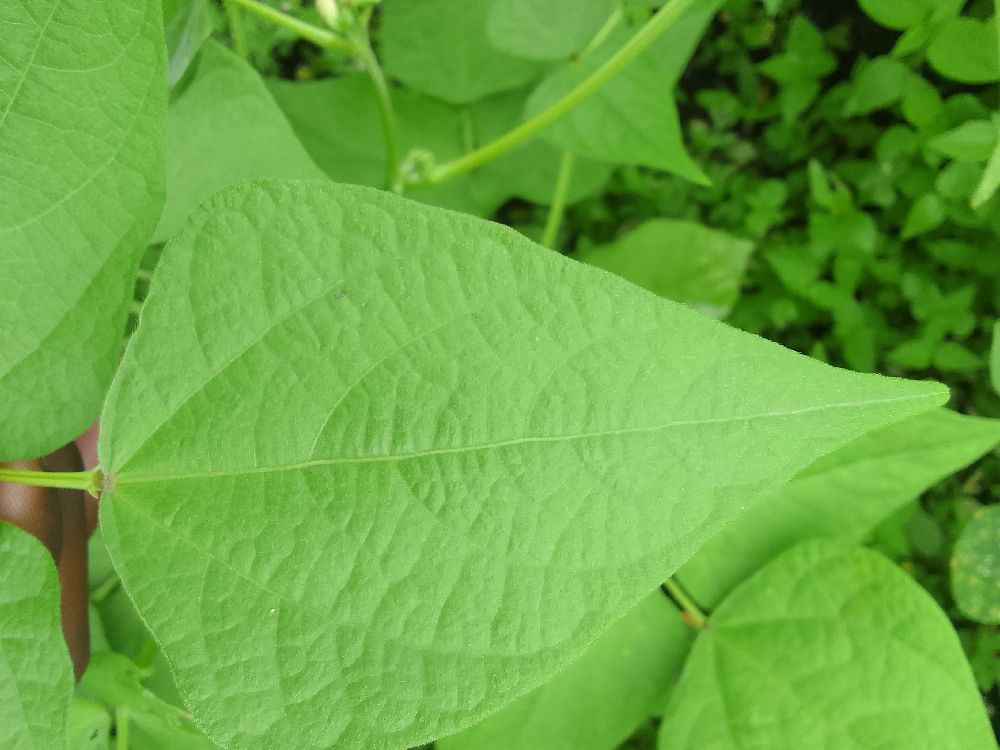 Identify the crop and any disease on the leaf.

common bean, healthy
